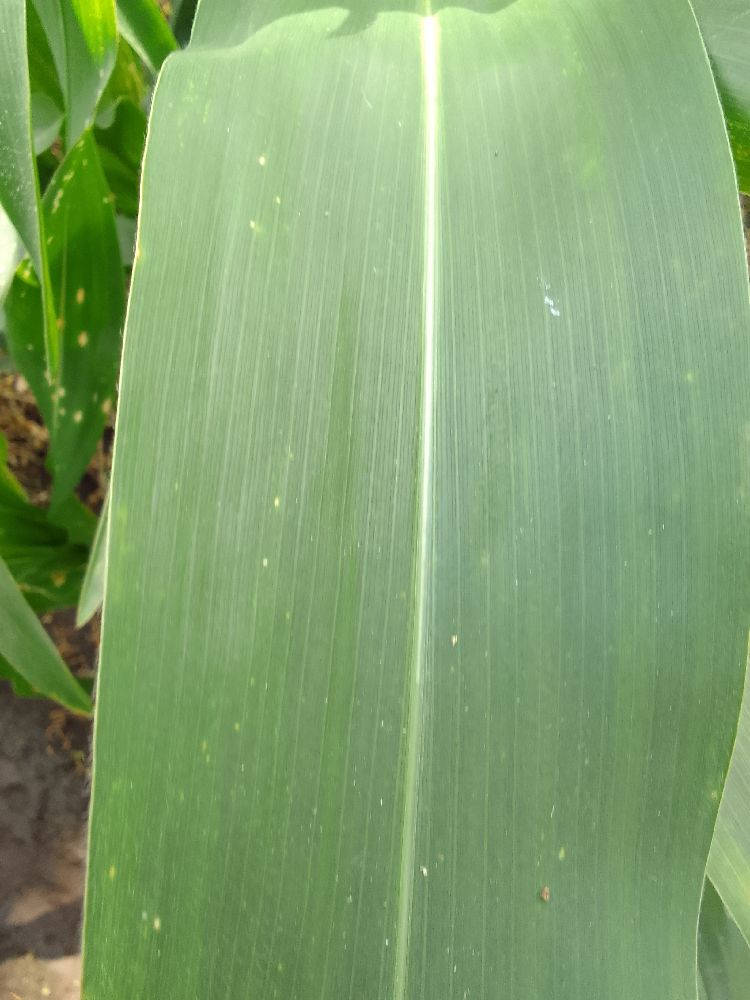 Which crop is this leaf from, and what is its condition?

maize, healthy
